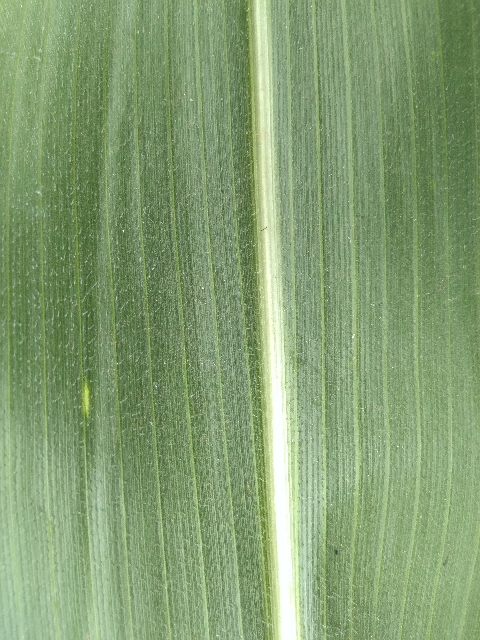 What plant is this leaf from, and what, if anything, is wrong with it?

maize, healthy
